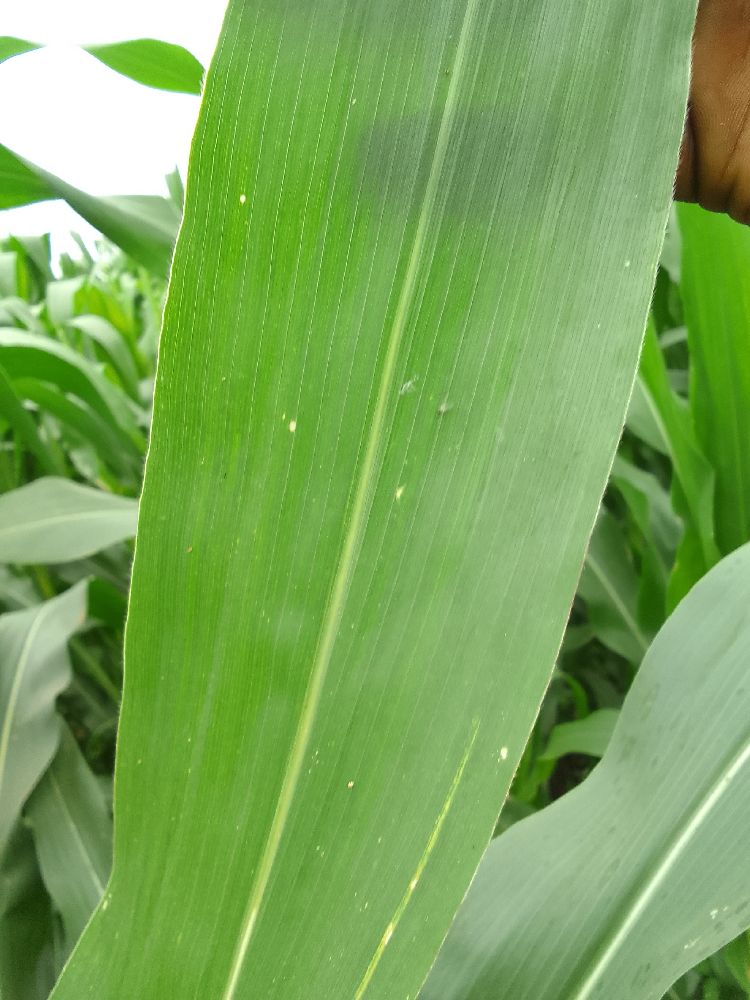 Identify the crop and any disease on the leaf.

maize, healthy
